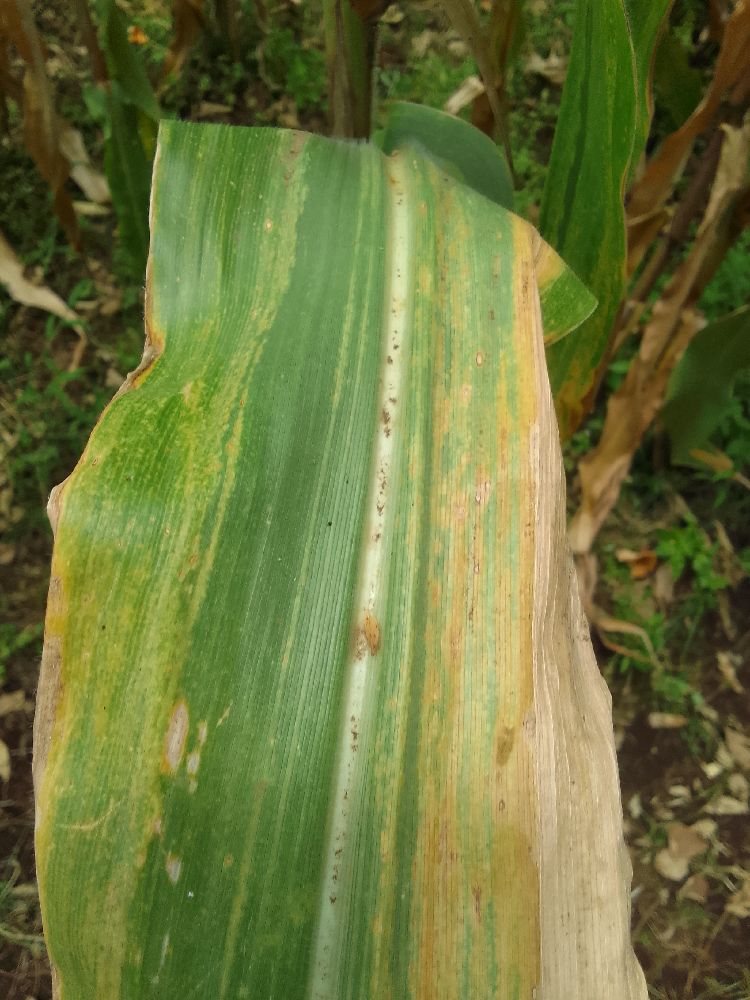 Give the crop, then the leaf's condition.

maize, maize lethal necrosis
